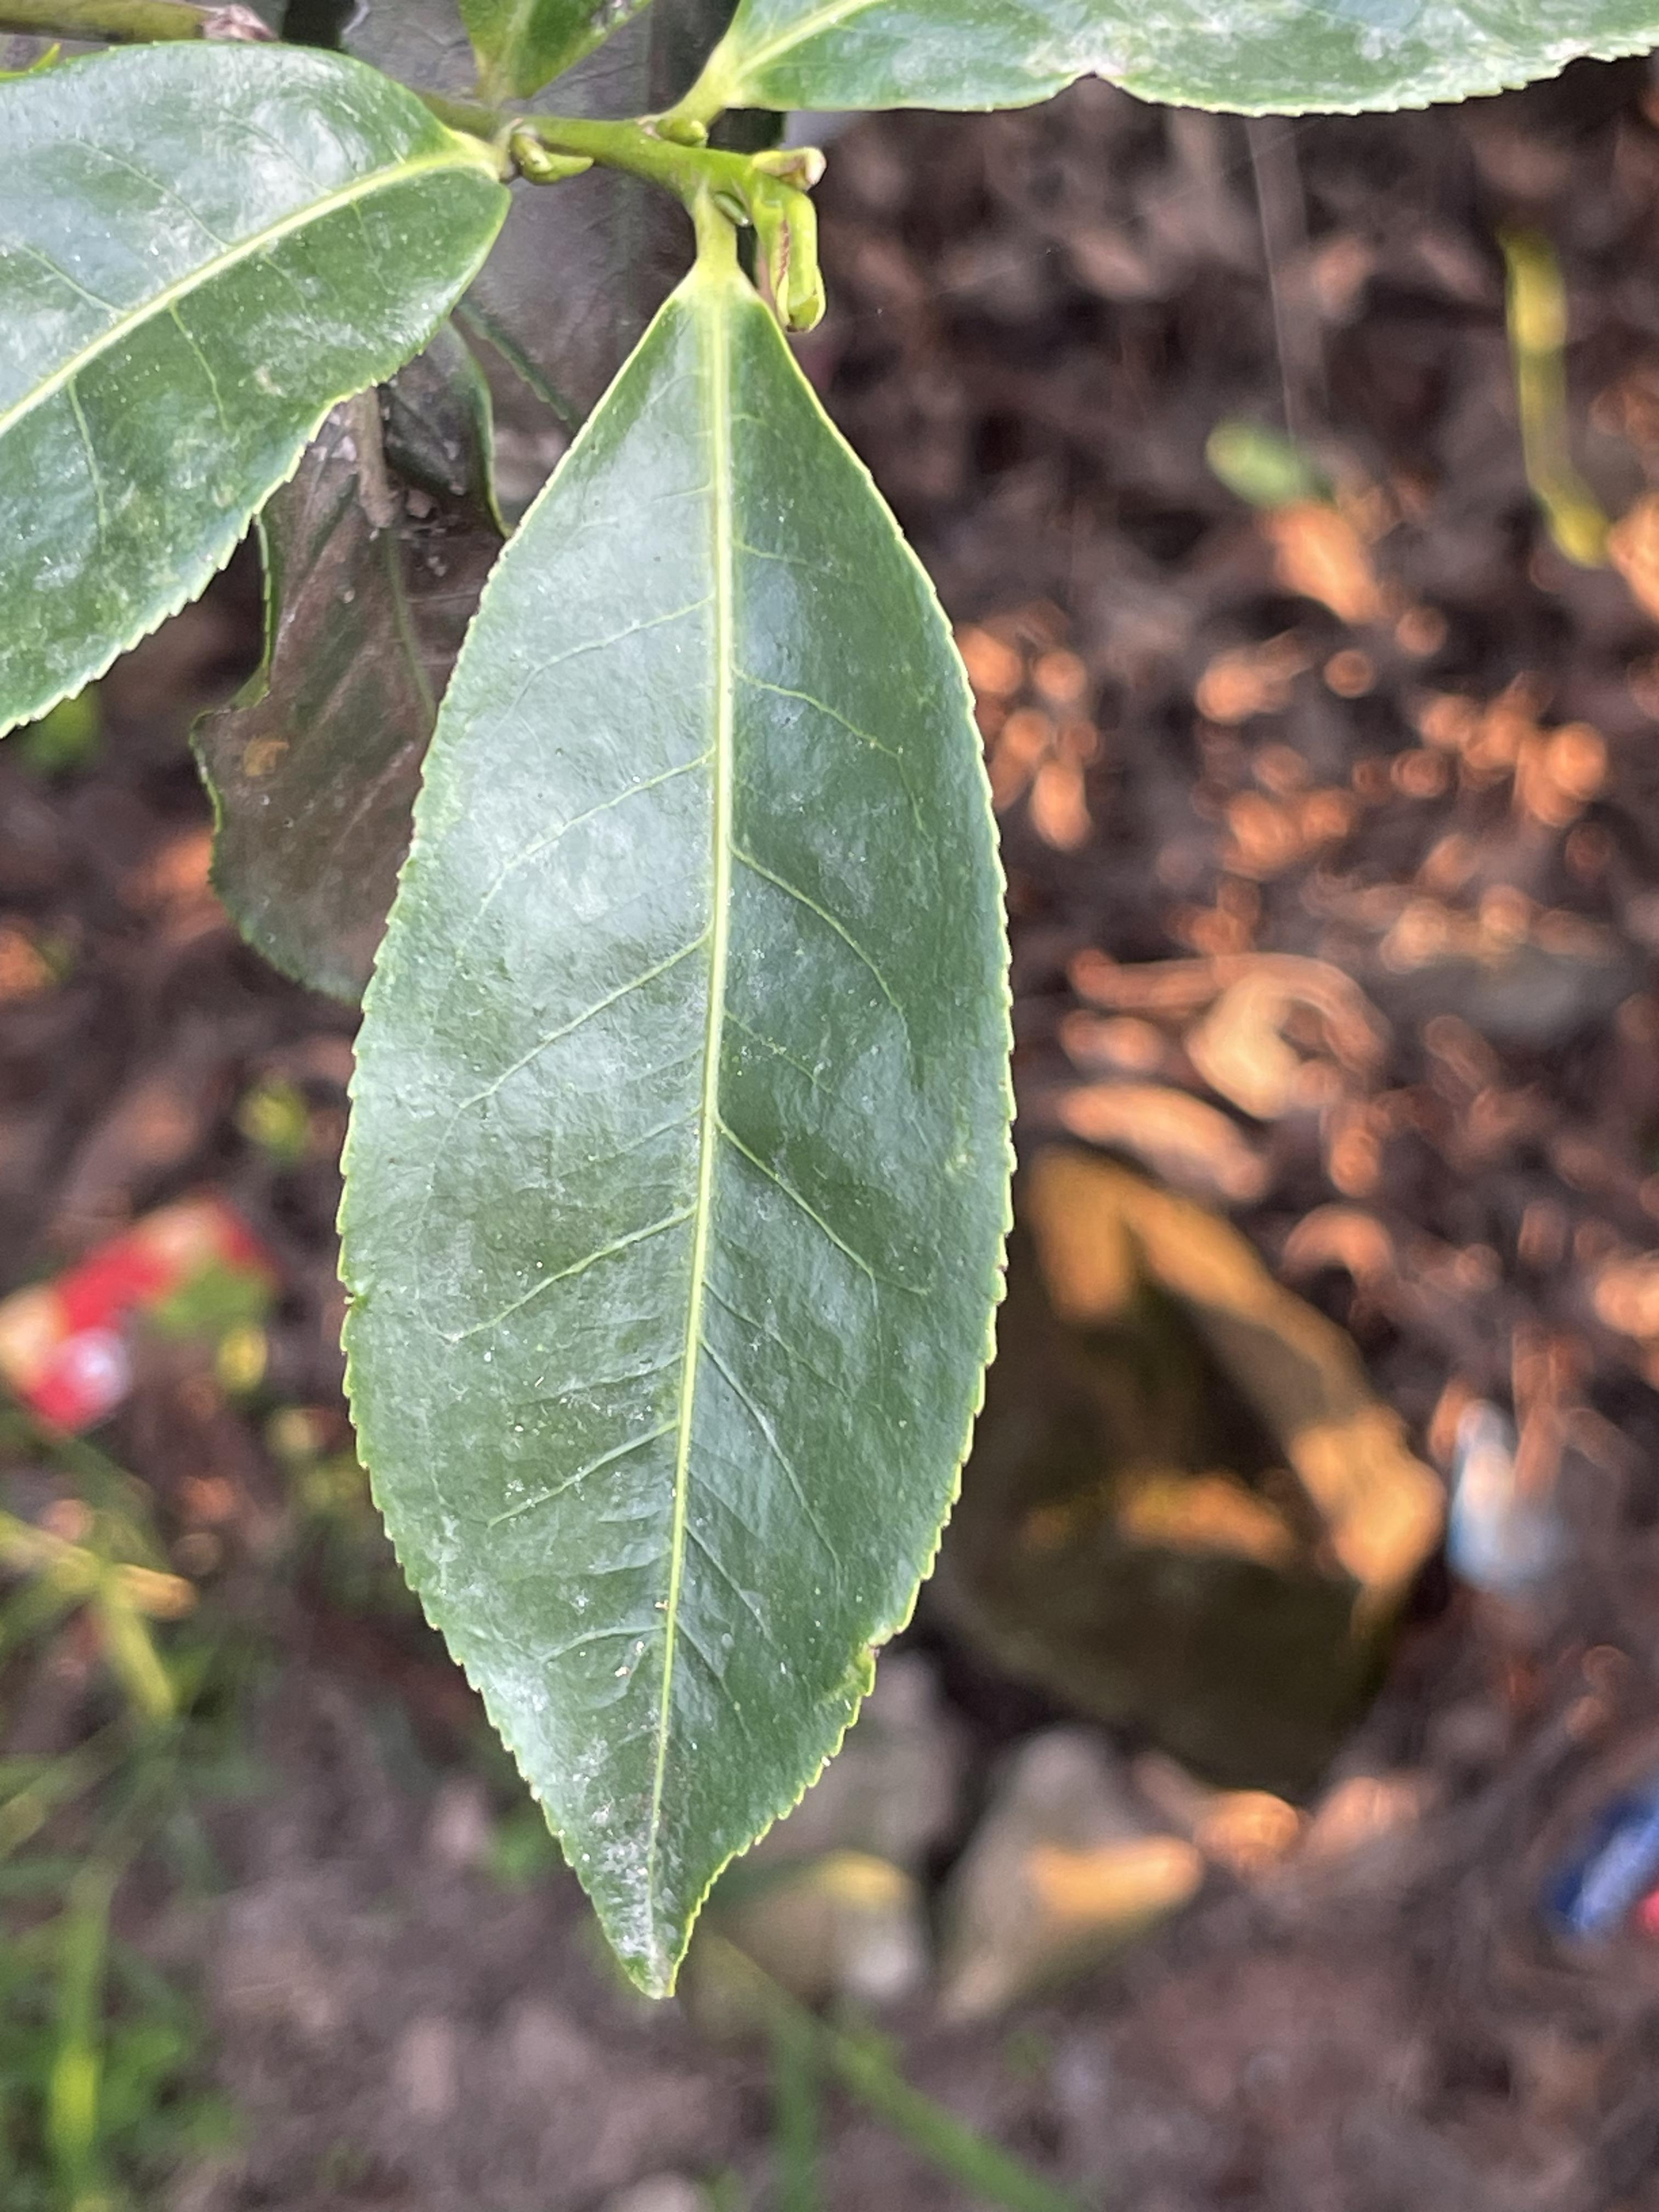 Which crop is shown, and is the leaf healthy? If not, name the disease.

tea, healthy leaf
